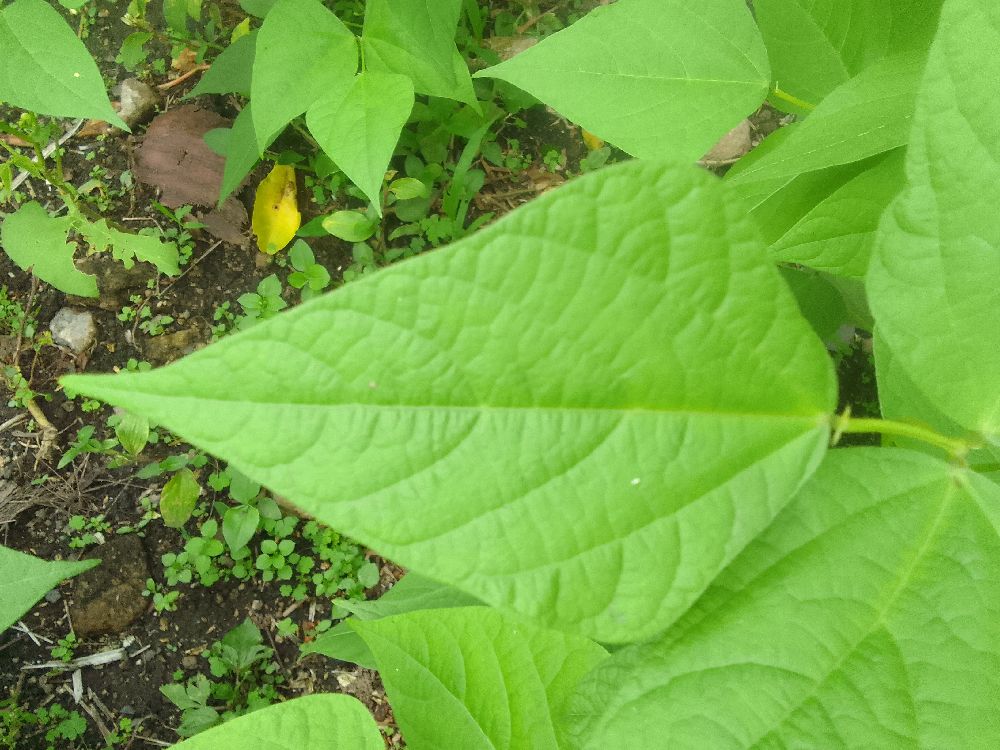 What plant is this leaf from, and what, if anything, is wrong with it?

common bean, healthy
